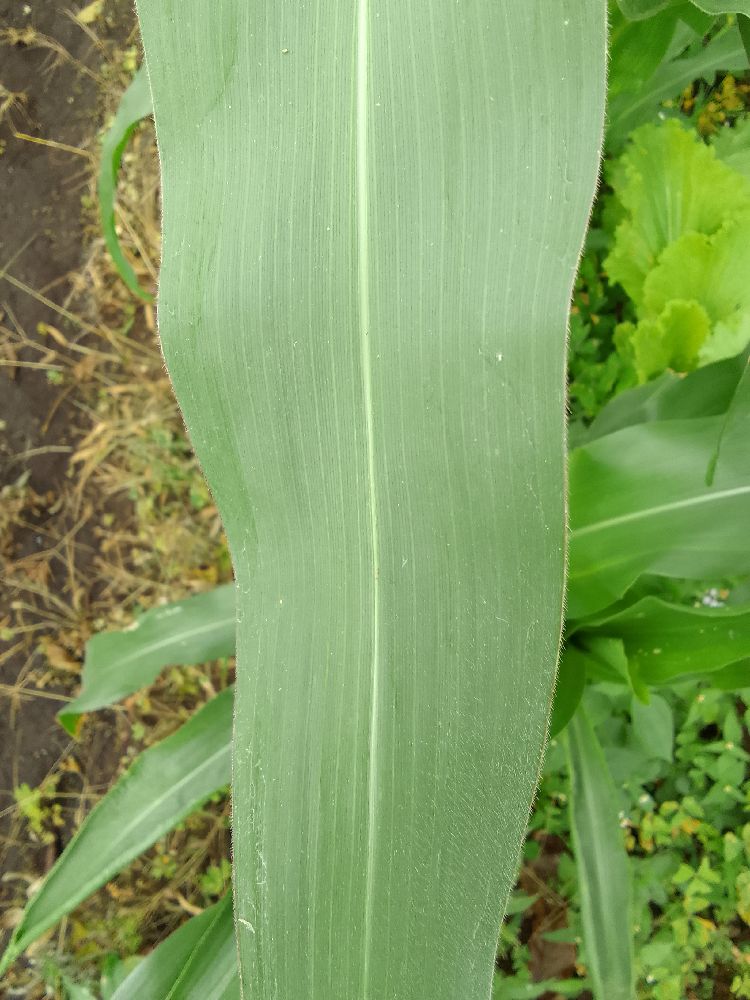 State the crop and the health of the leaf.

maize, healthy
